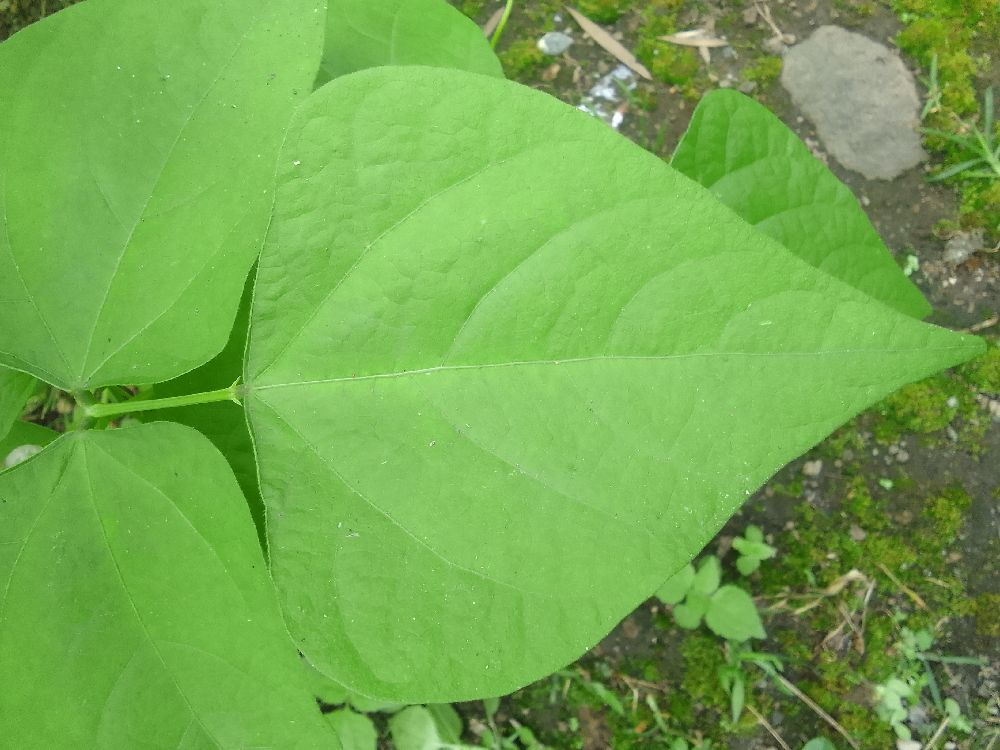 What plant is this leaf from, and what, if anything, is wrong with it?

common bean, healthy
